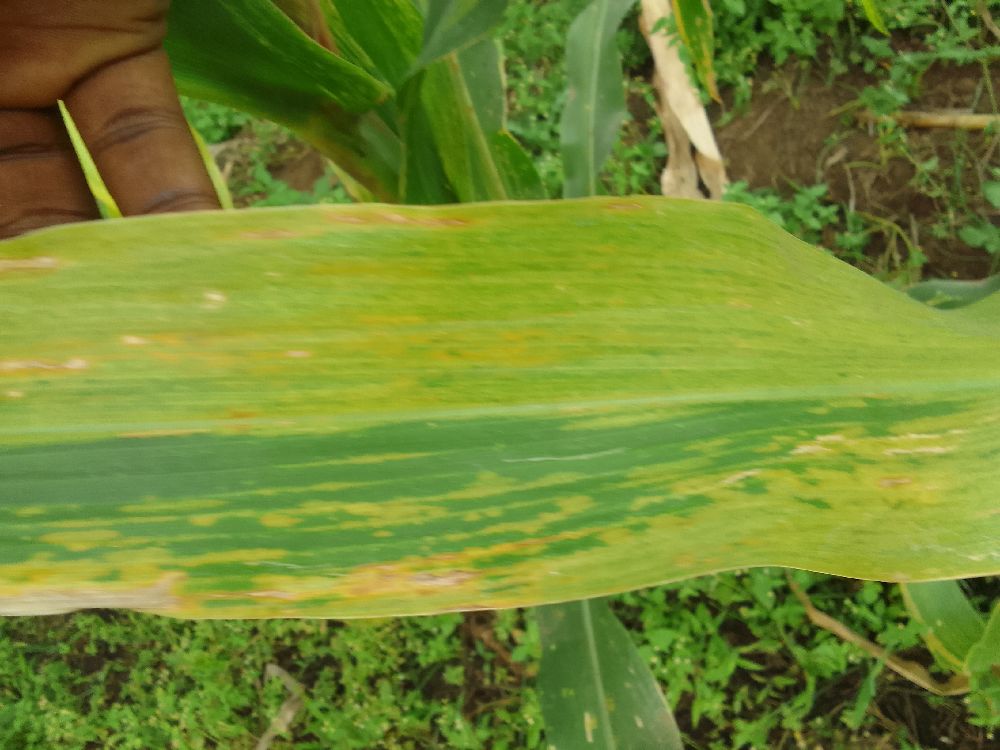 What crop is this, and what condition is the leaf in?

maize, maize lethal necrosis
